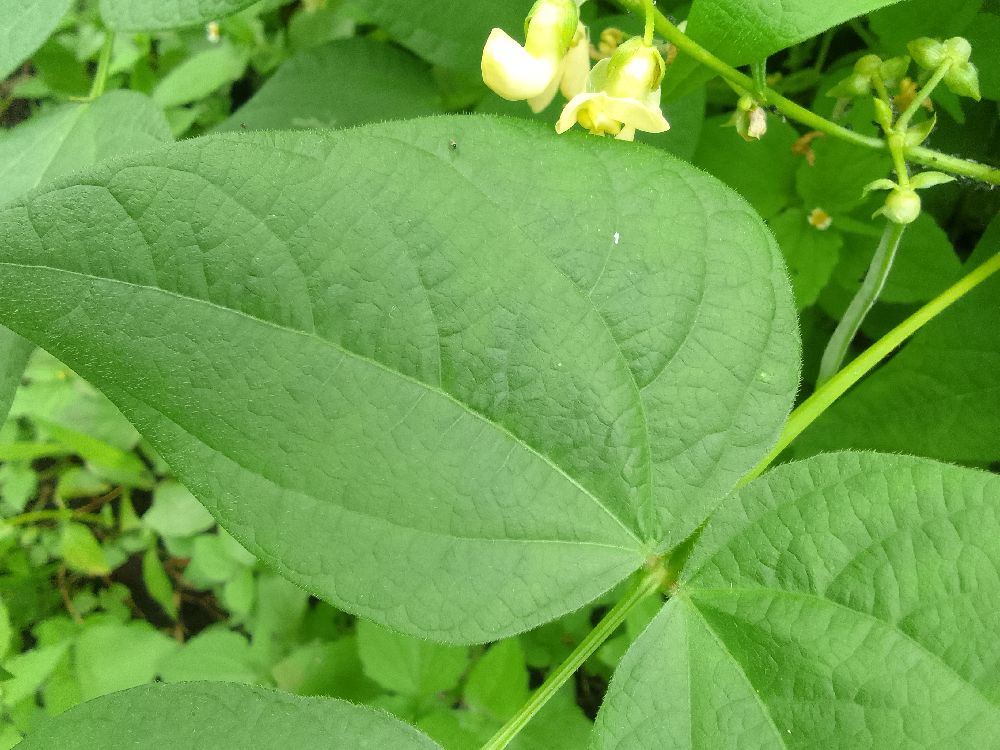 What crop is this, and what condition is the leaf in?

common bean, healthy
